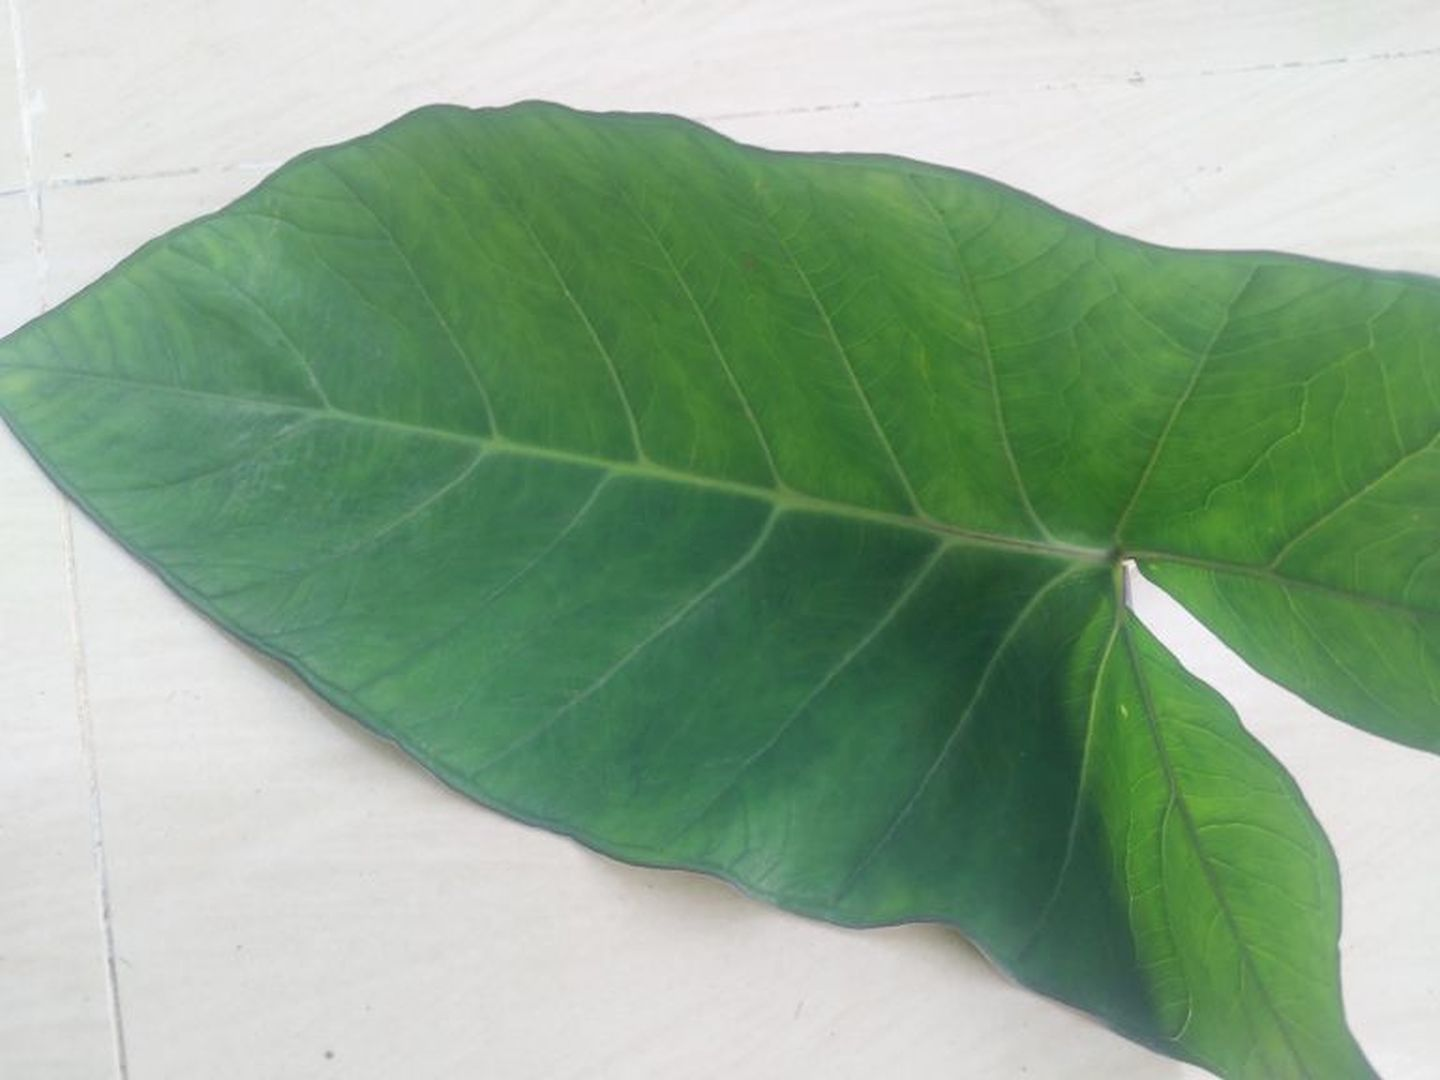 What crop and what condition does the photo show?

taro, healthy
